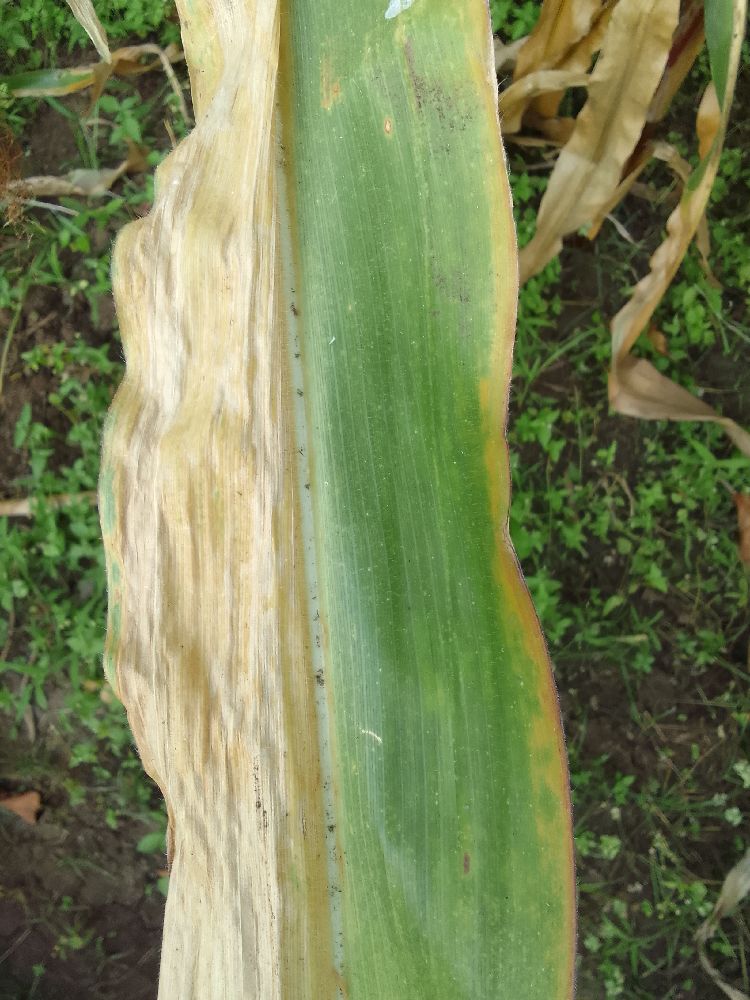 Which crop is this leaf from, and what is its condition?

maize, maize lethal necrosis
